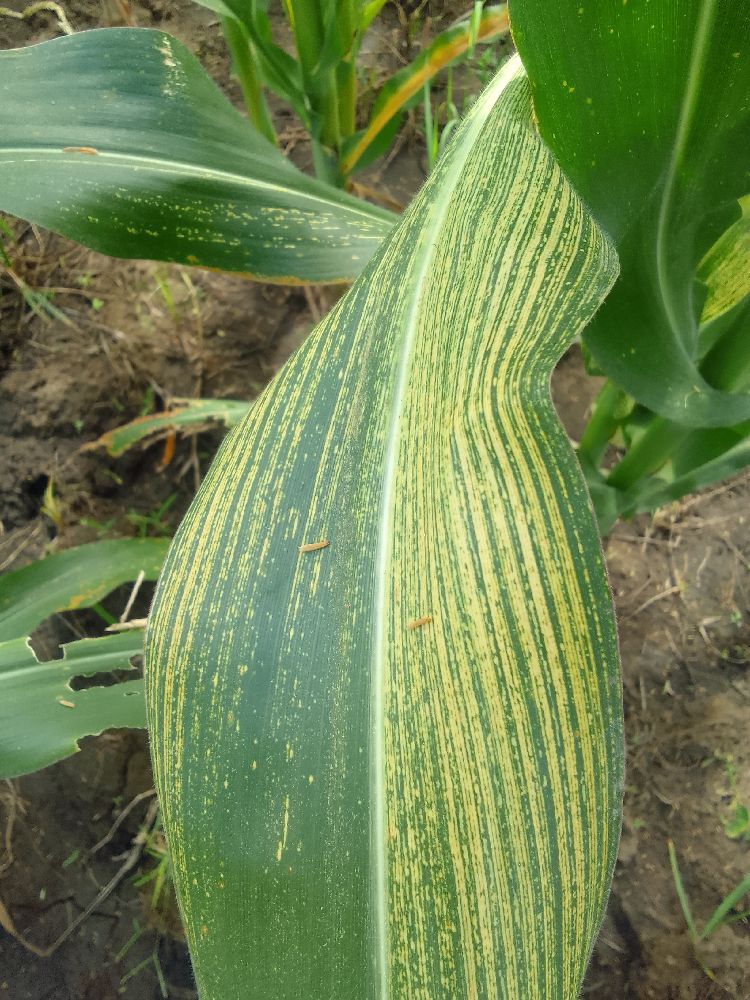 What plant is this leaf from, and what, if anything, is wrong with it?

maize, maize streak virus
